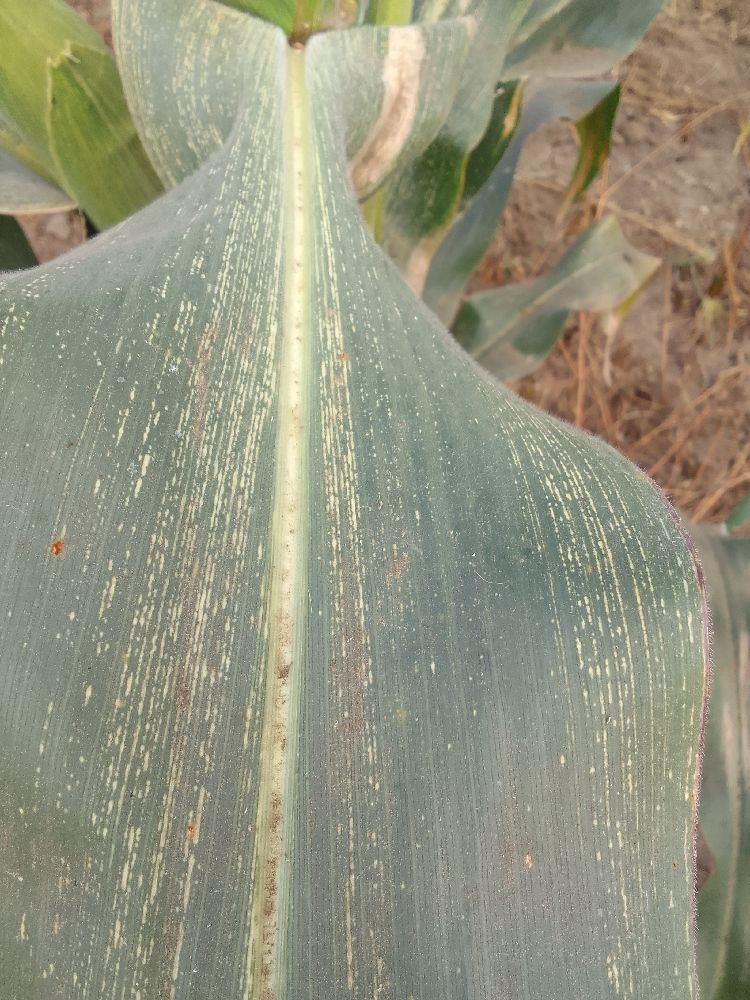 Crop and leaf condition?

maize, maize streak virus
